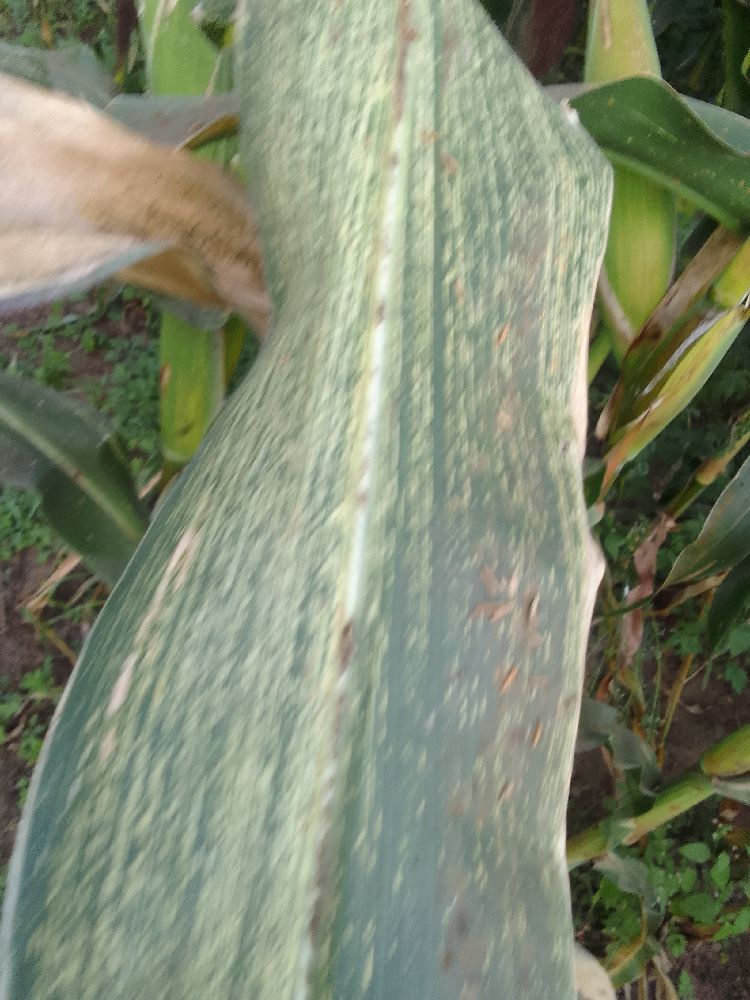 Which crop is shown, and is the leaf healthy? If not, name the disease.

maize, maize streak virus
